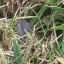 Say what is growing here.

grass
